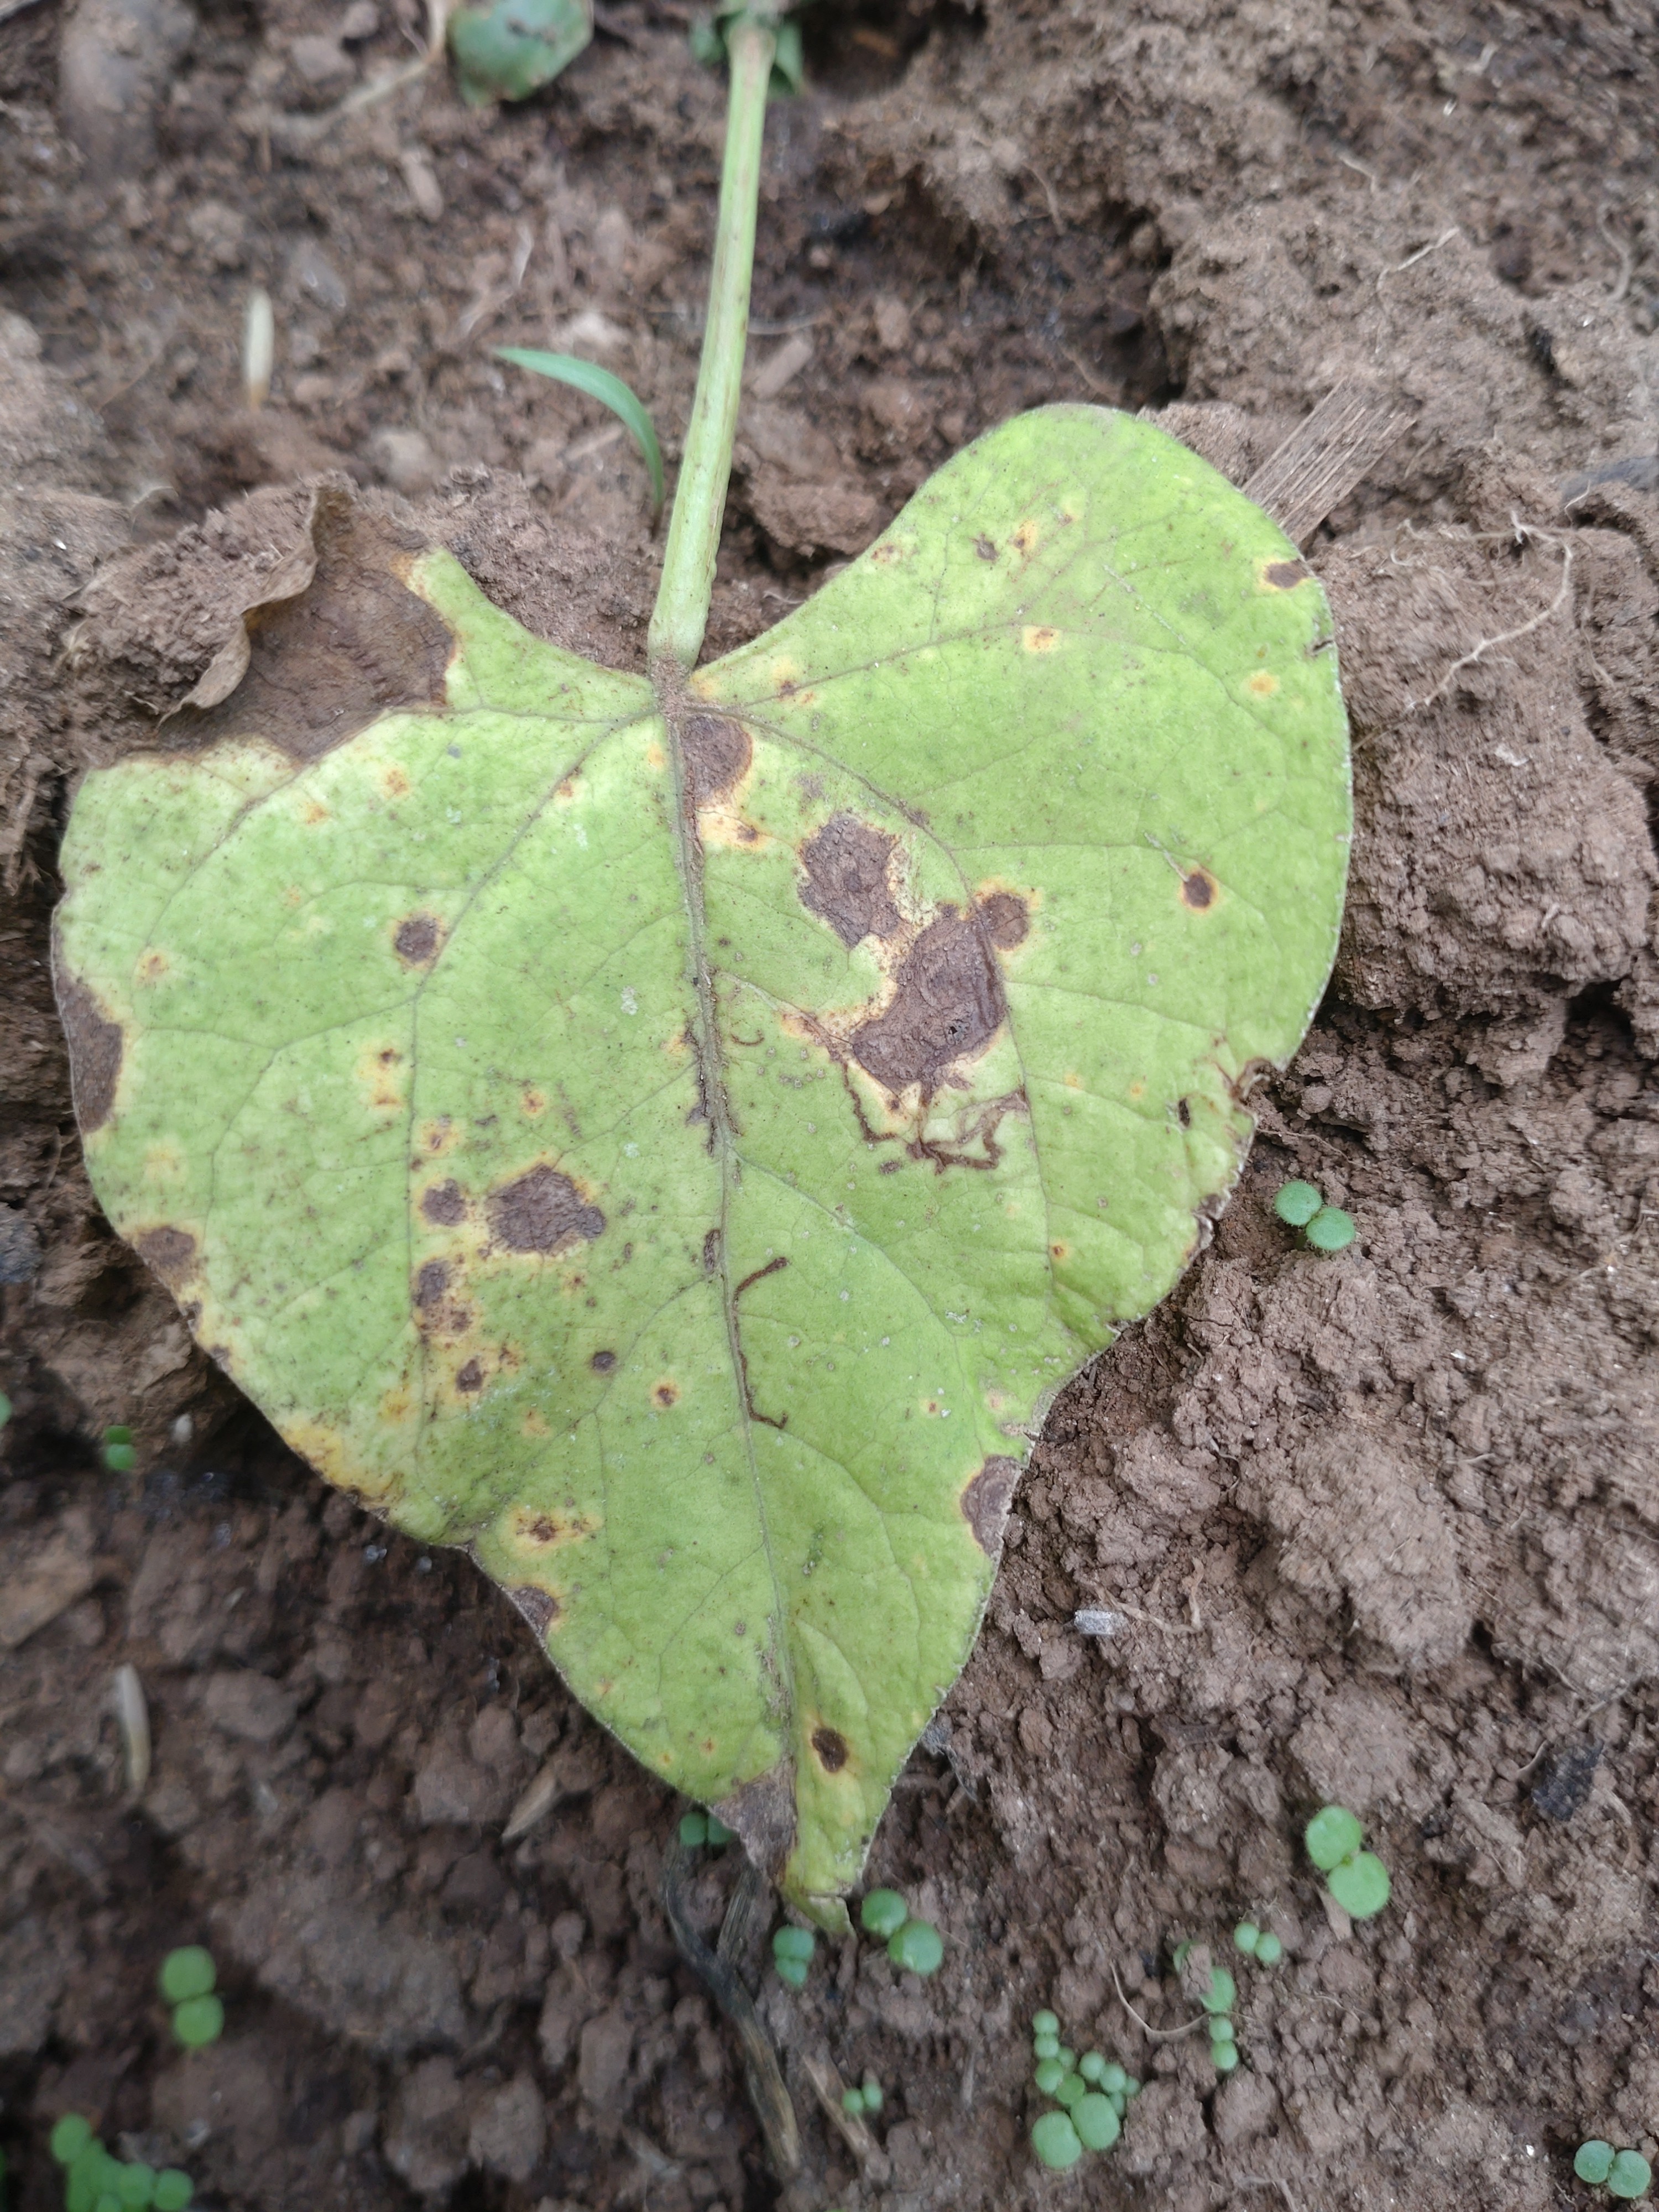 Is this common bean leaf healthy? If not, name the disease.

rust
